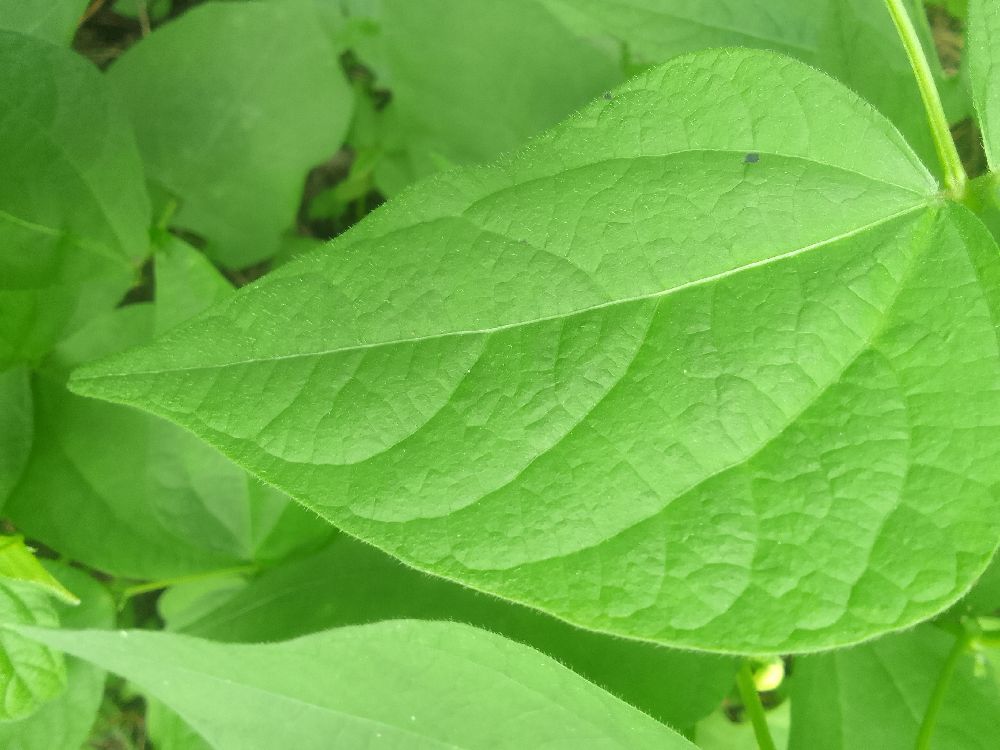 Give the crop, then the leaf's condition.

common bean, healthy
